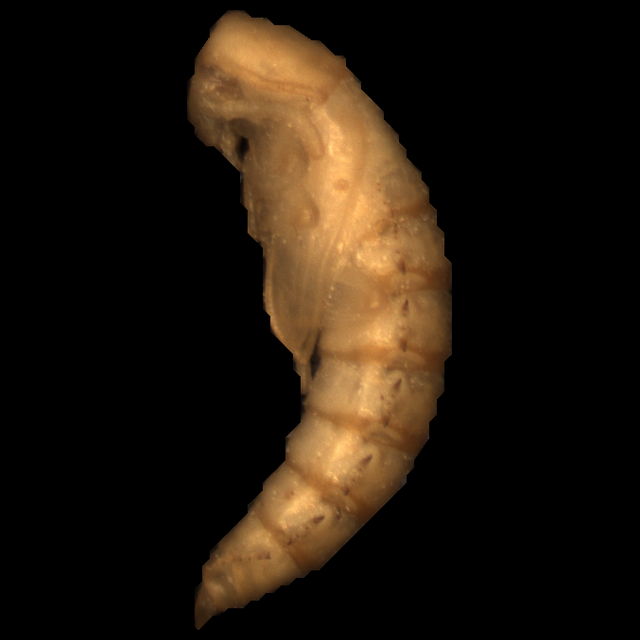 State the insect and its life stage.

mealworm pupa
